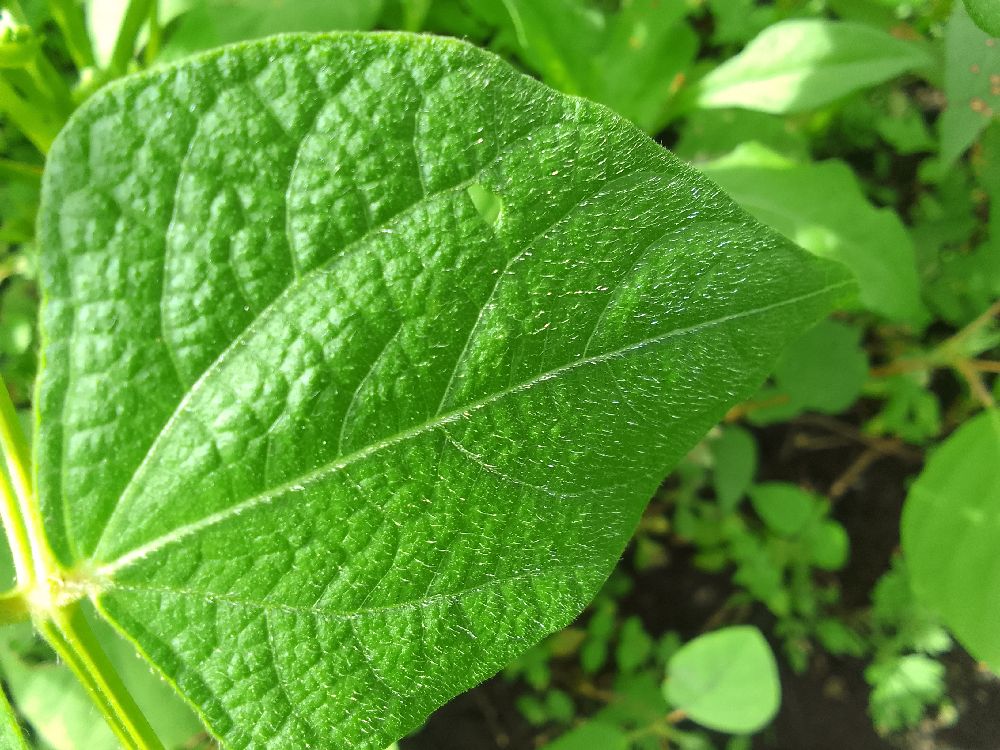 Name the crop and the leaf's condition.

common bean, healthy
